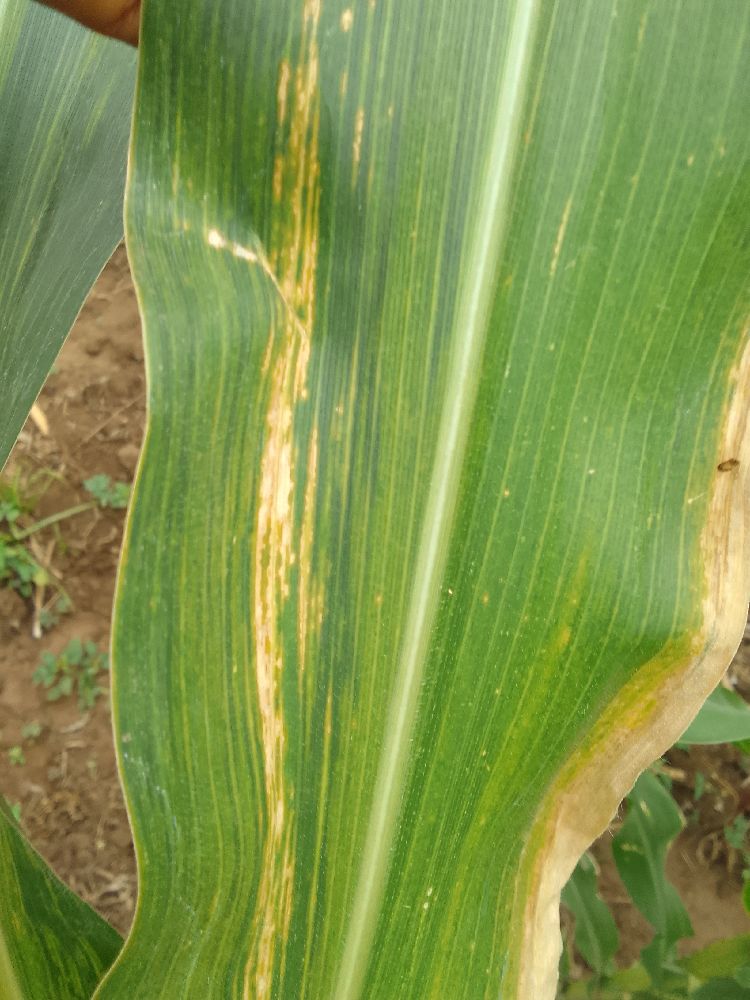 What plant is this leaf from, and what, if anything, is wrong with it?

maize, maize lethal necrosis
